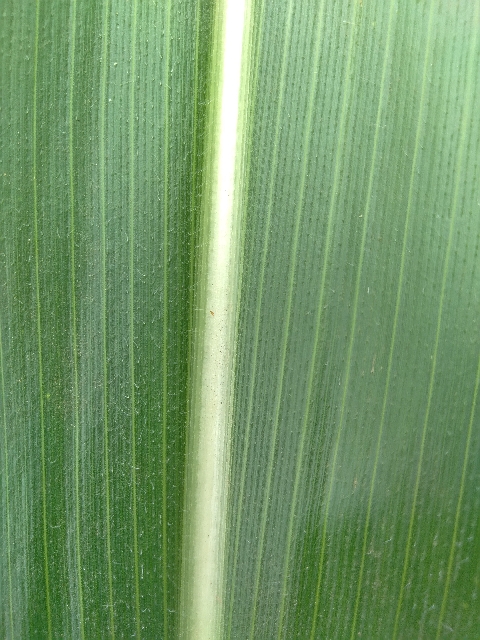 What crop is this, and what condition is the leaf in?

maize, healthy
